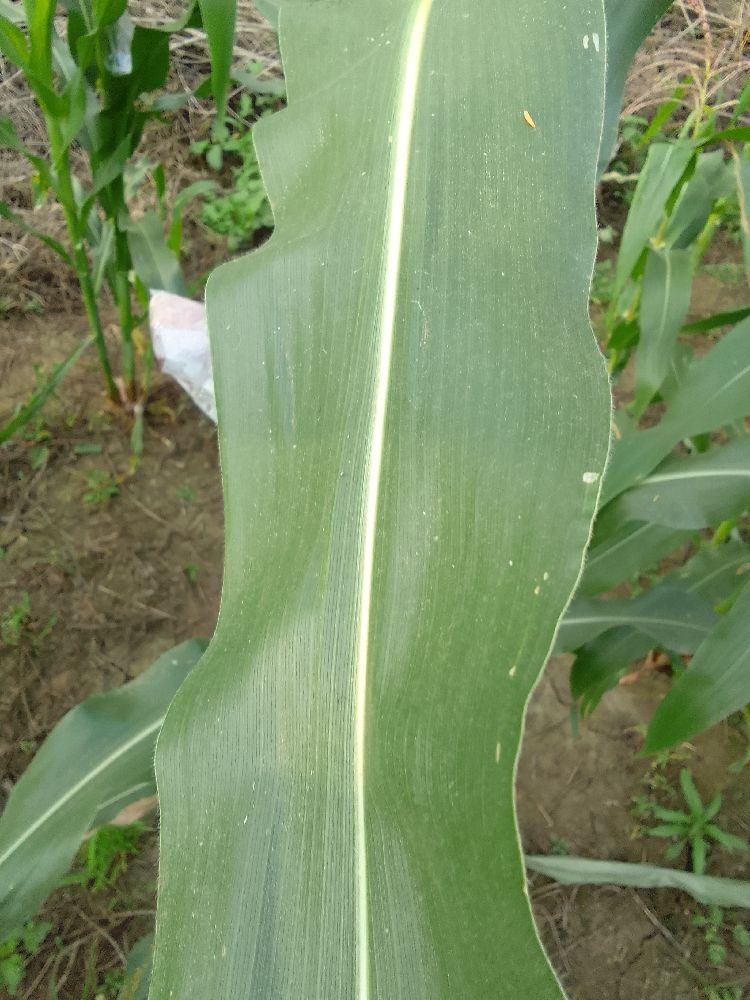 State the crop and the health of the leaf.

maize, healthy
